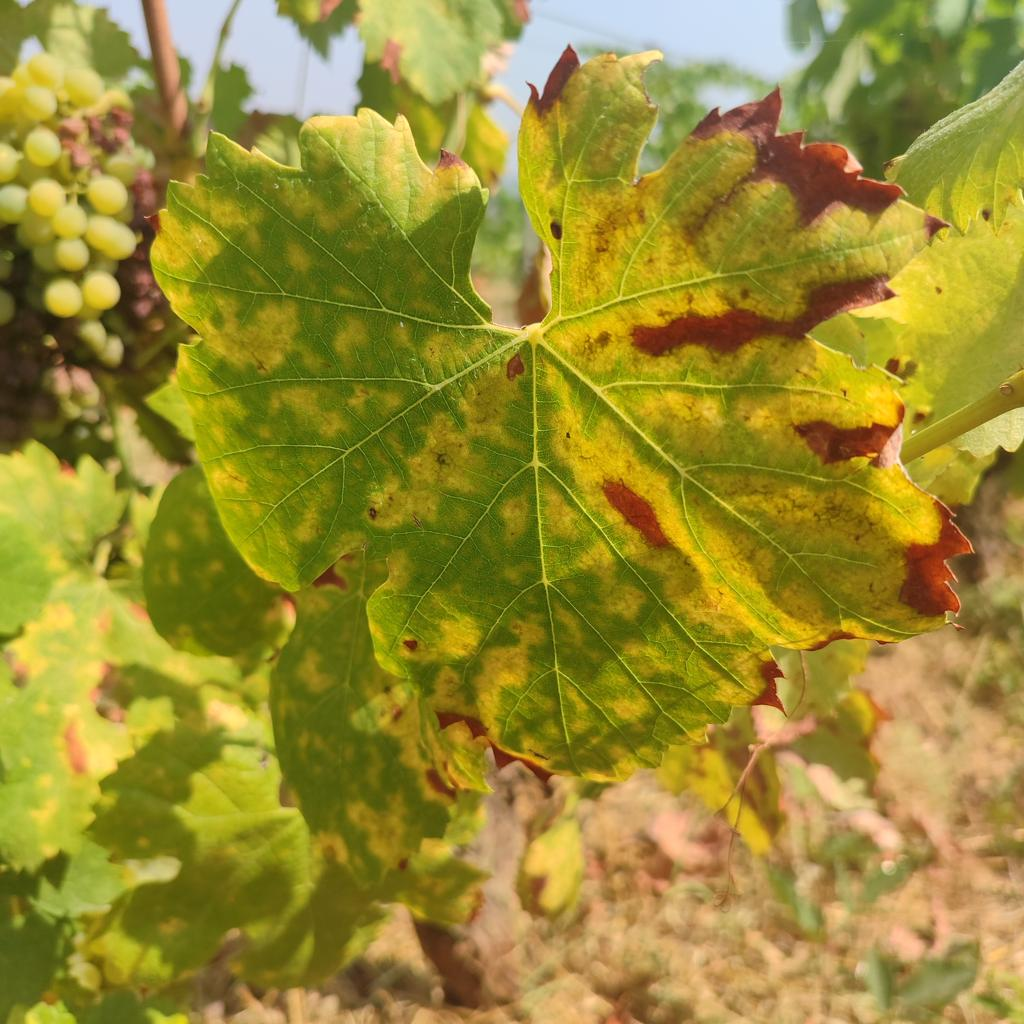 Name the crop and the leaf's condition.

grapevine, esca complex
